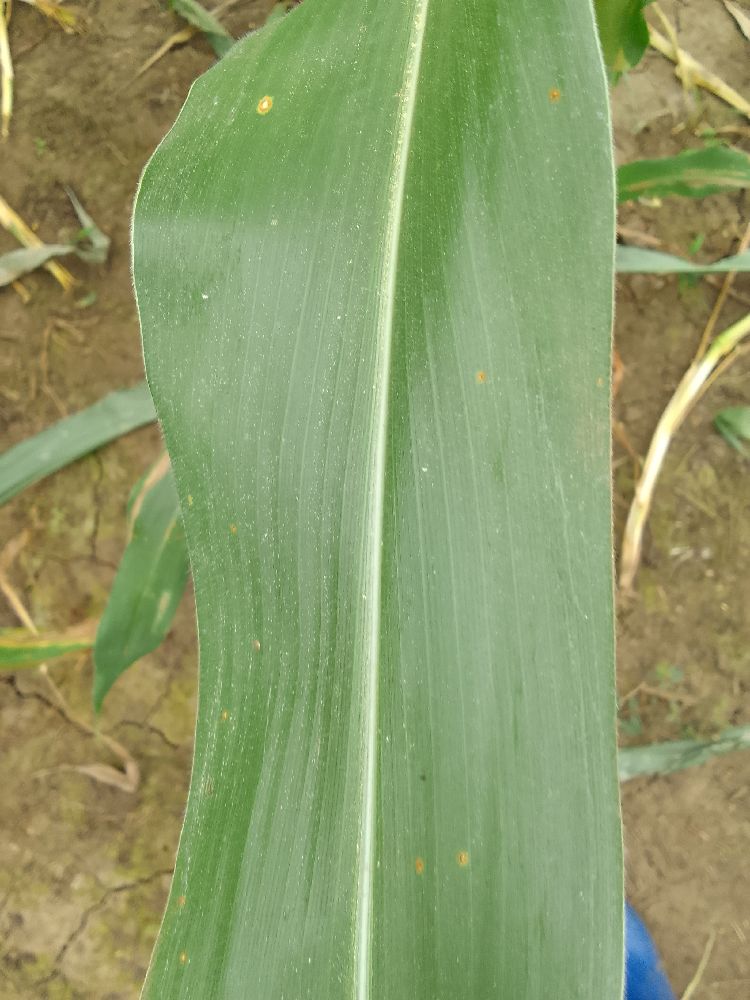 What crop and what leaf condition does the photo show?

maize, healthy
